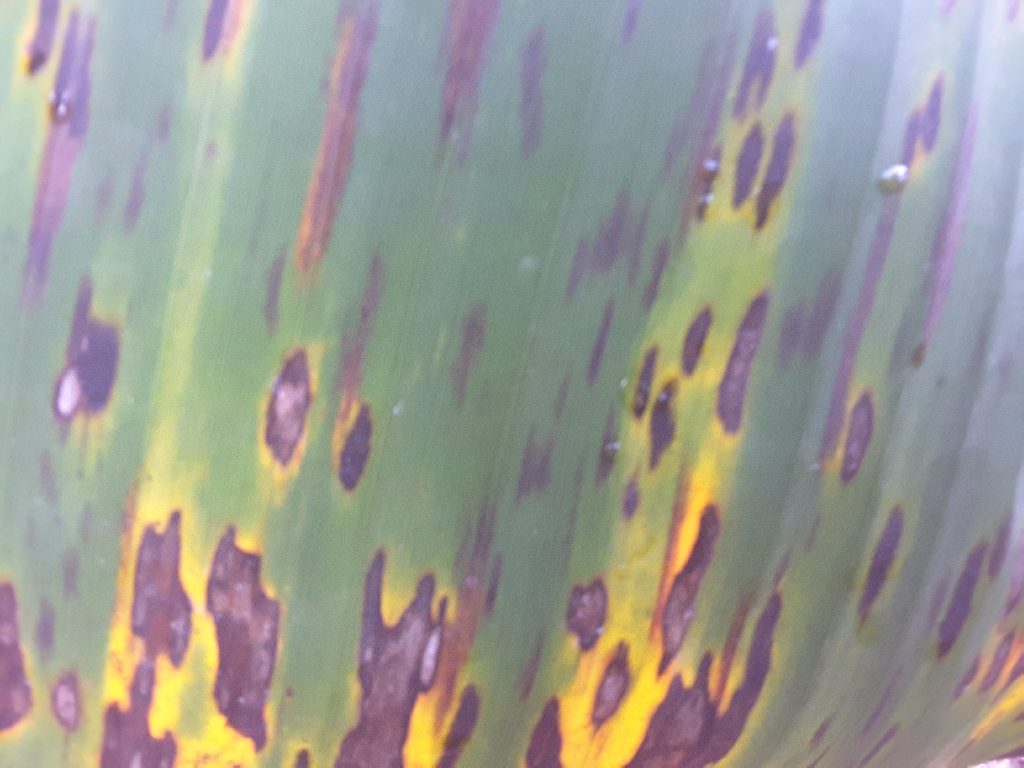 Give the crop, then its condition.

banana, black sigatoka
